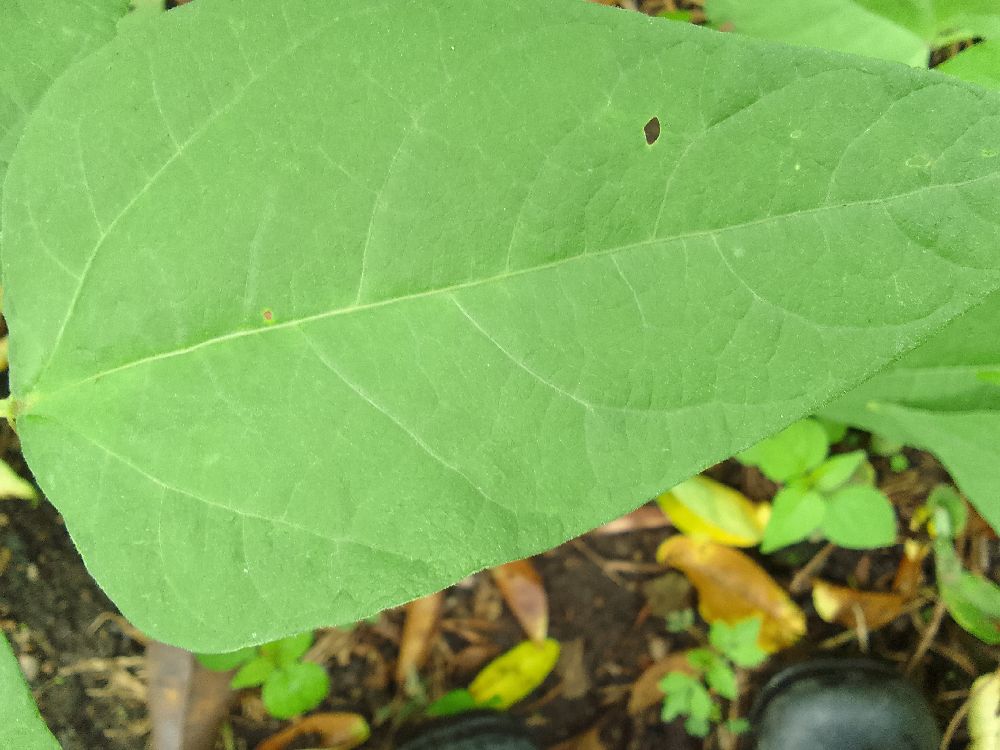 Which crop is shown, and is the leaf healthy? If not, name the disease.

common bean, healthy
